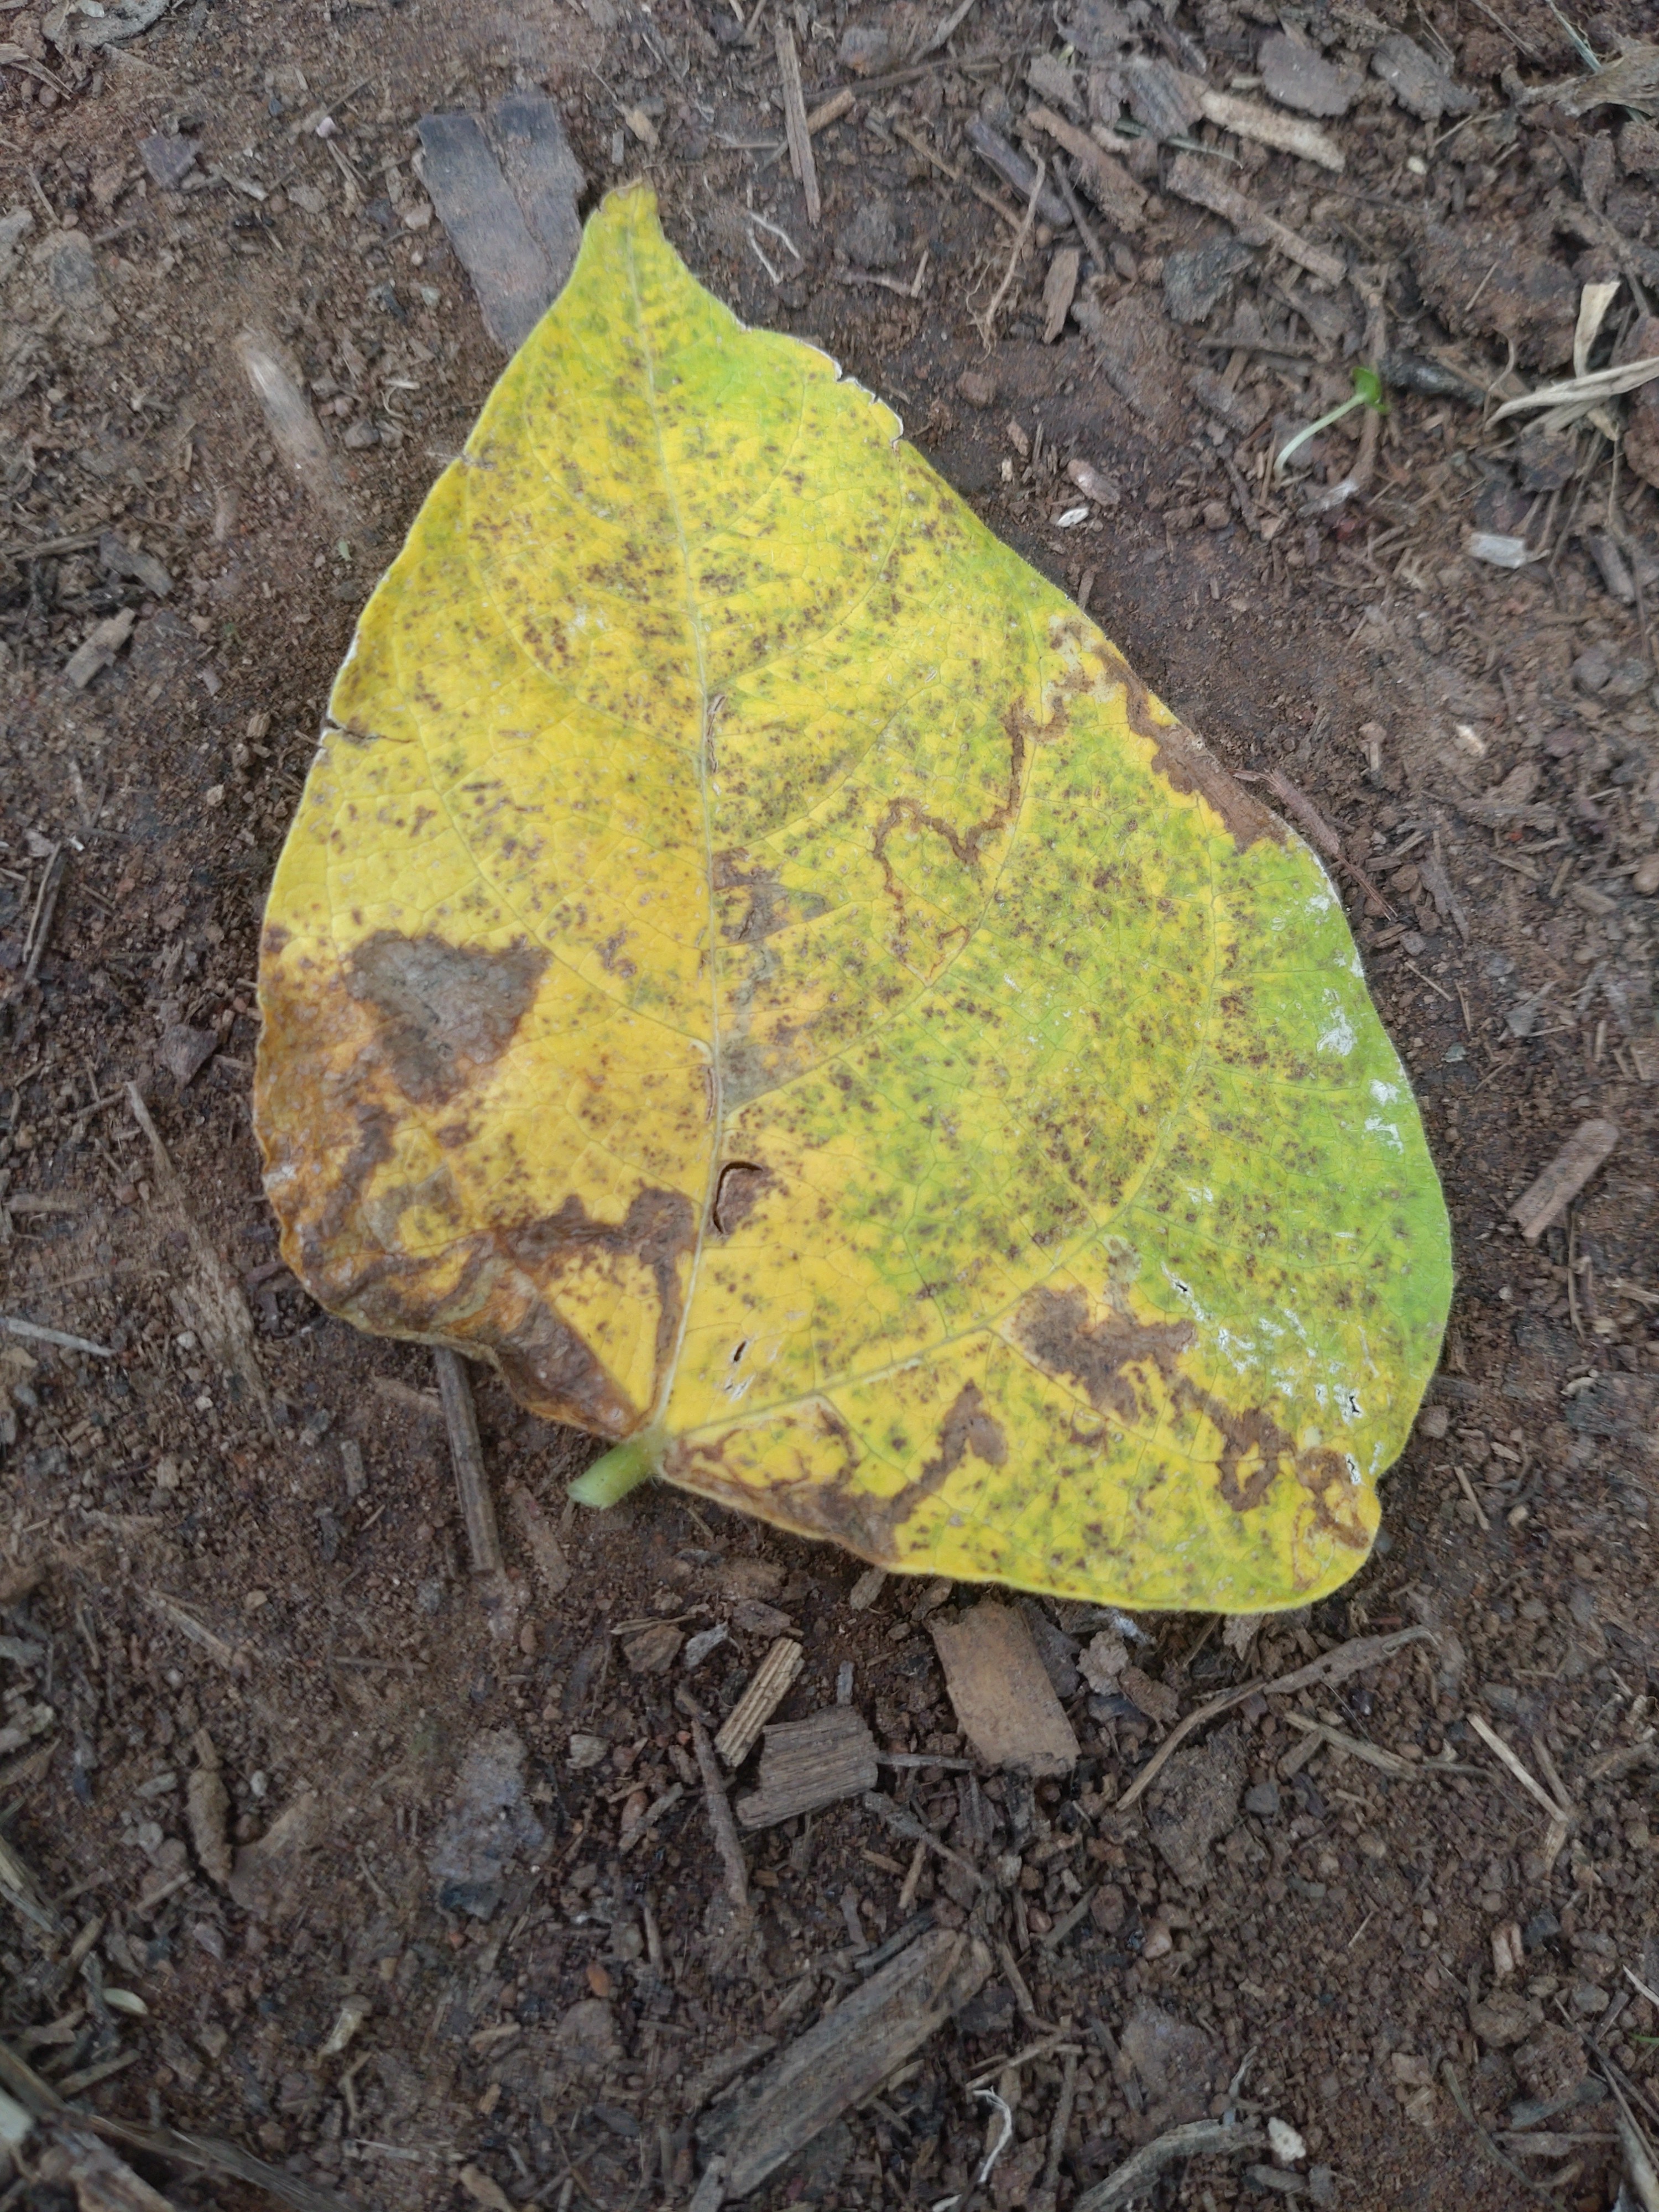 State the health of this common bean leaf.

anthracnose
